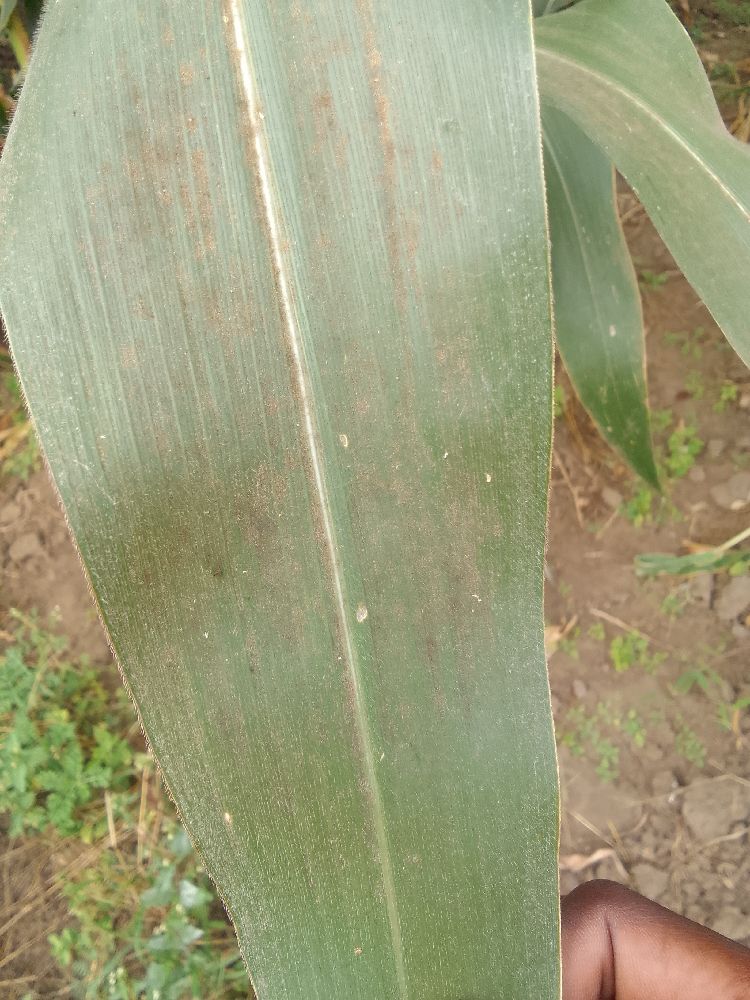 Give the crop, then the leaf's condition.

maize, healthy
